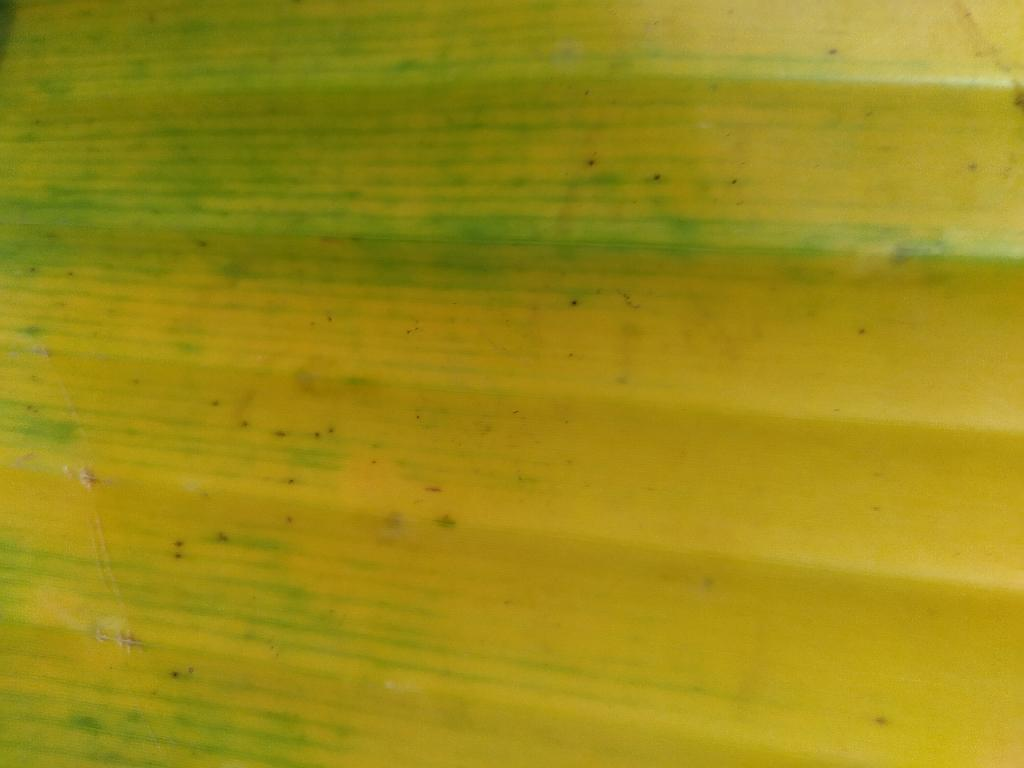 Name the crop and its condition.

banana, fusarium wilt race 1
